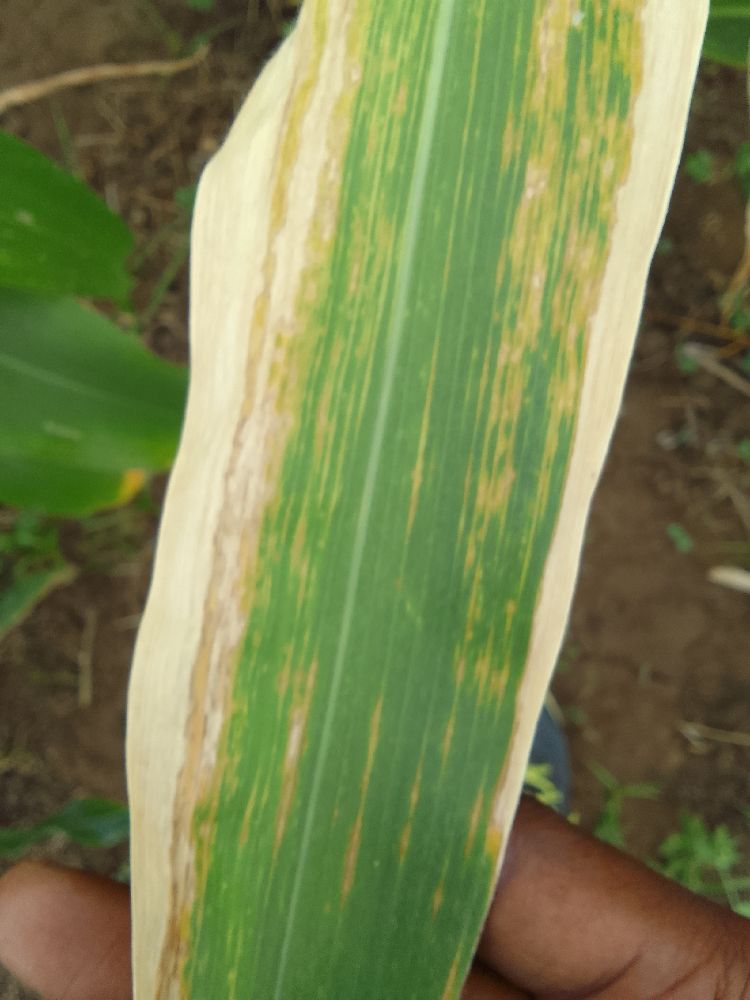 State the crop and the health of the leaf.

maize, maize lethal necrosis
